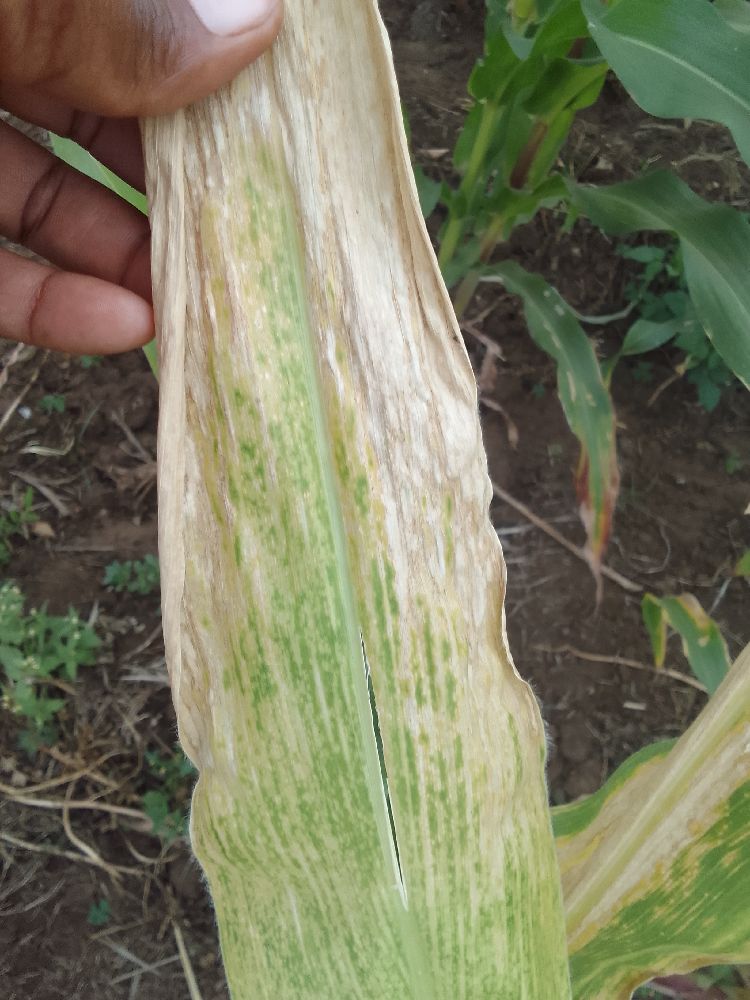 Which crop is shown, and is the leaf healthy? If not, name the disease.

maize, maize lethal necrosis
